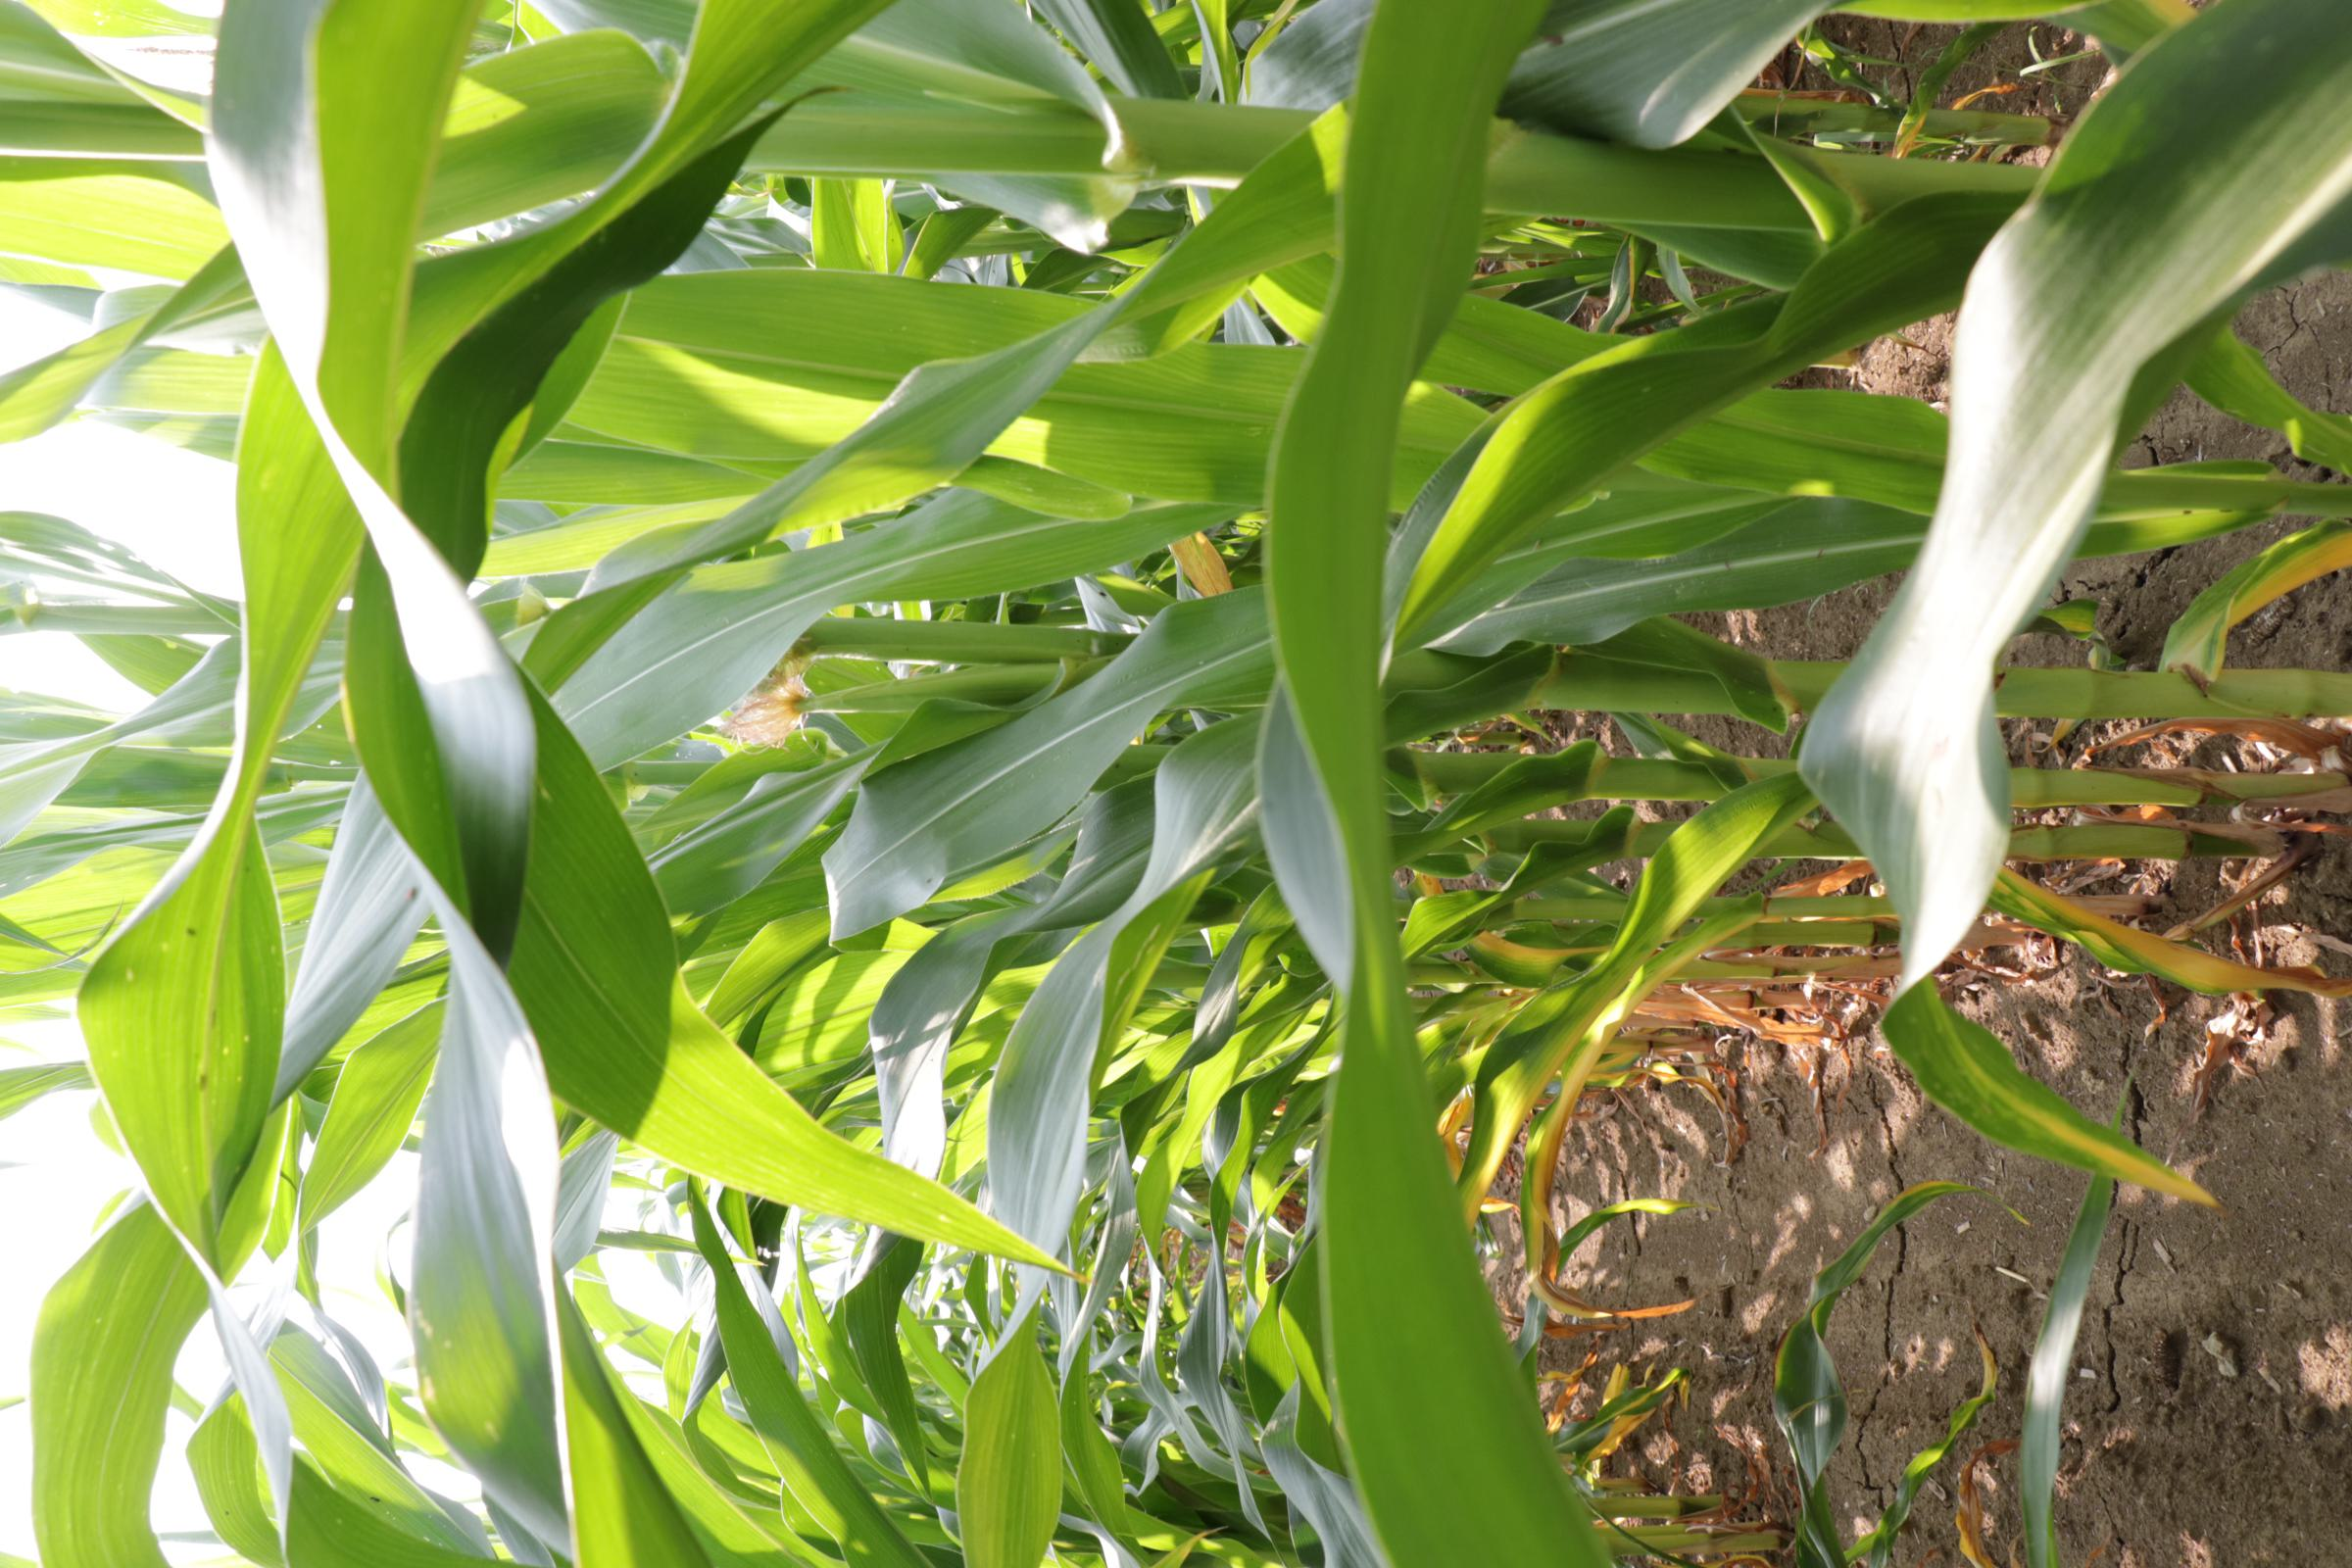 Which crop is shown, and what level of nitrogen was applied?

maize, reduced nitrogen fertilisation
